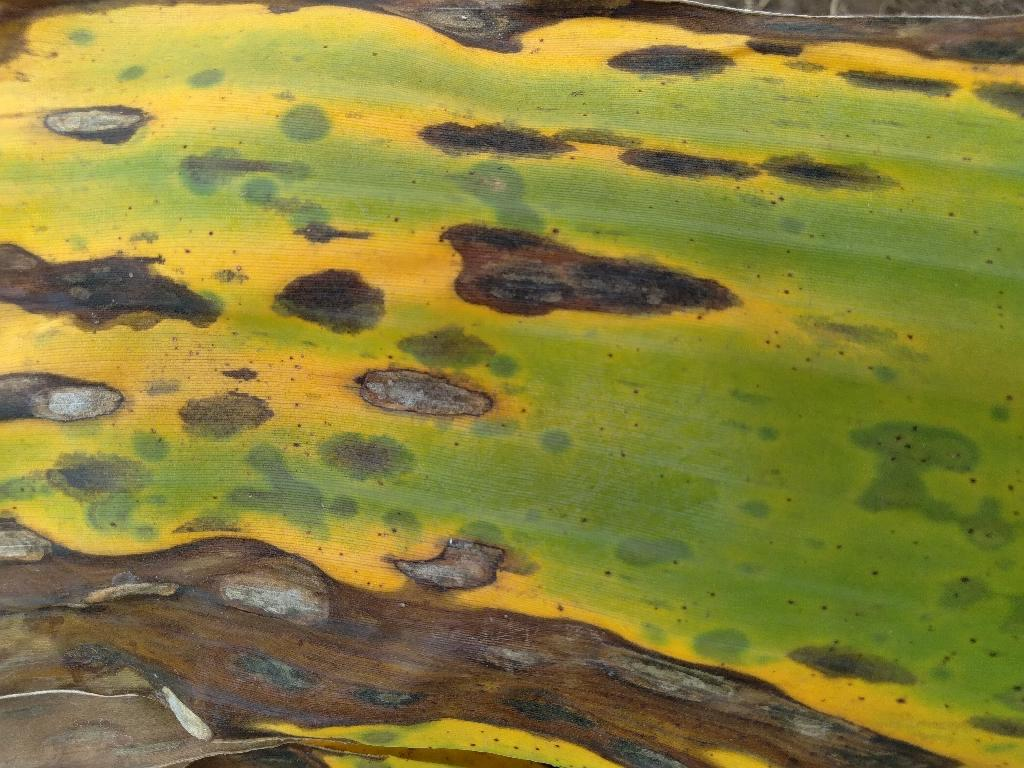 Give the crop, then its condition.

banana, black sigatoka
